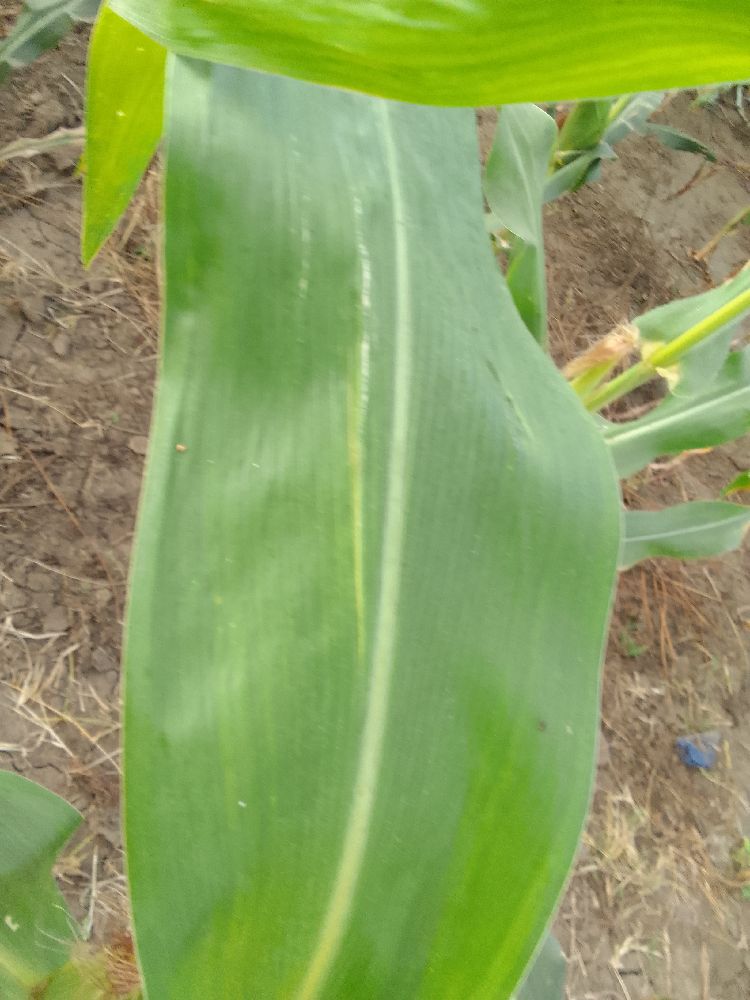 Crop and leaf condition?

maize, healthy
